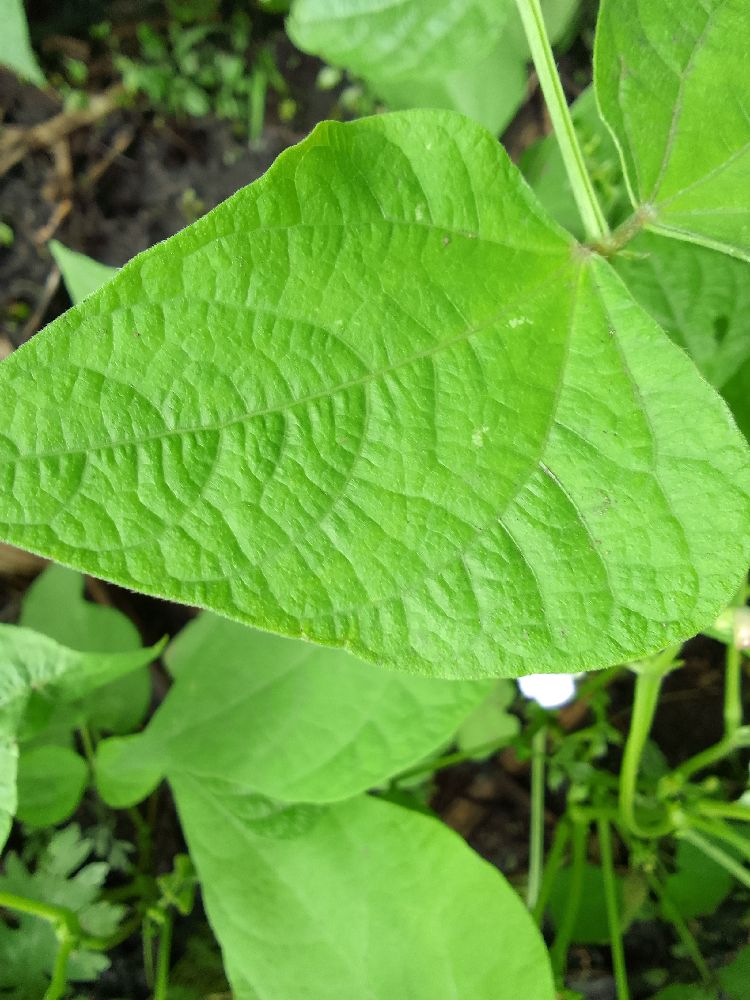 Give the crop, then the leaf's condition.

common bean, healthy
